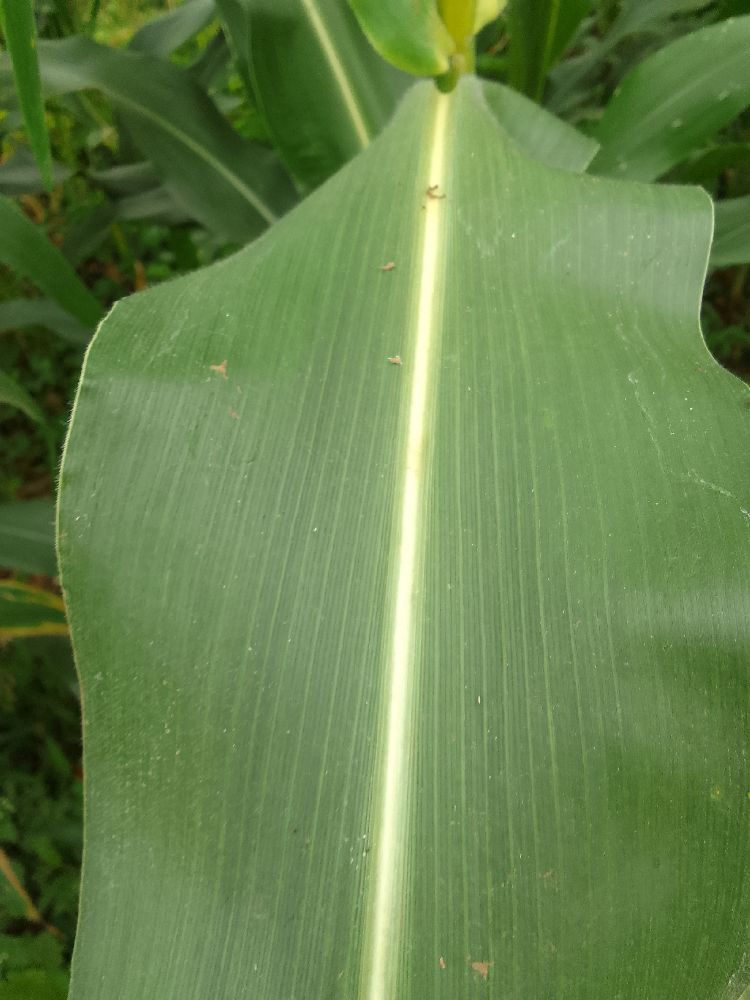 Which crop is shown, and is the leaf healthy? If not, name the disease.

maize, healthy
